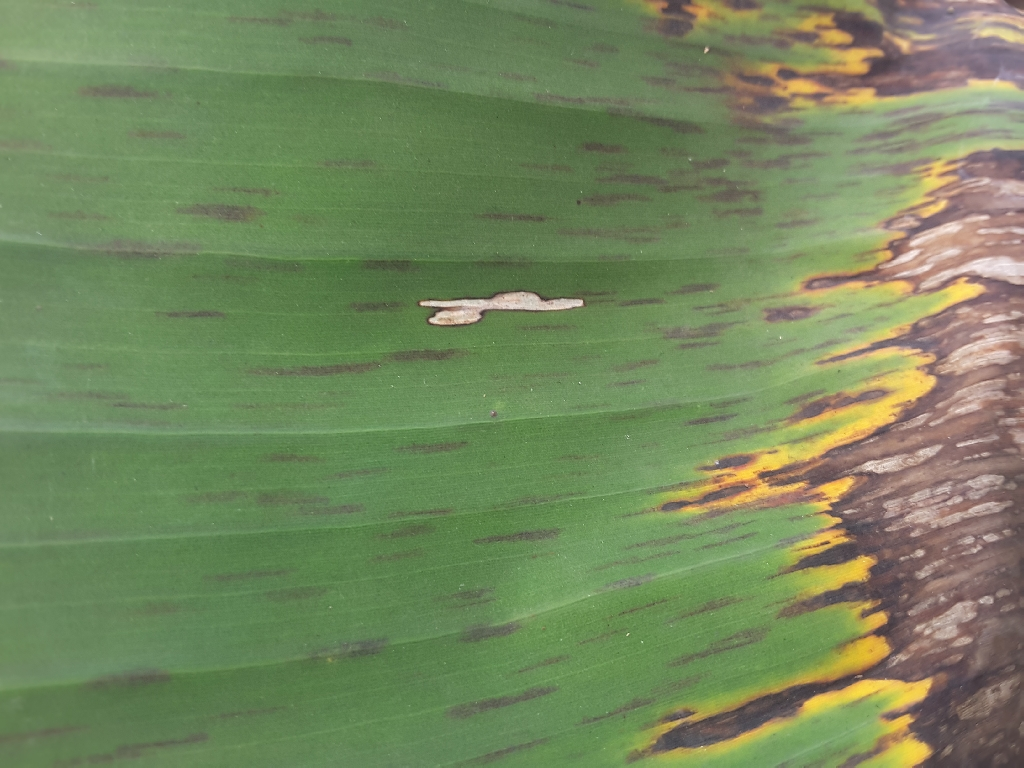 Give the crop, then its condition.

banana, black sigatoka
